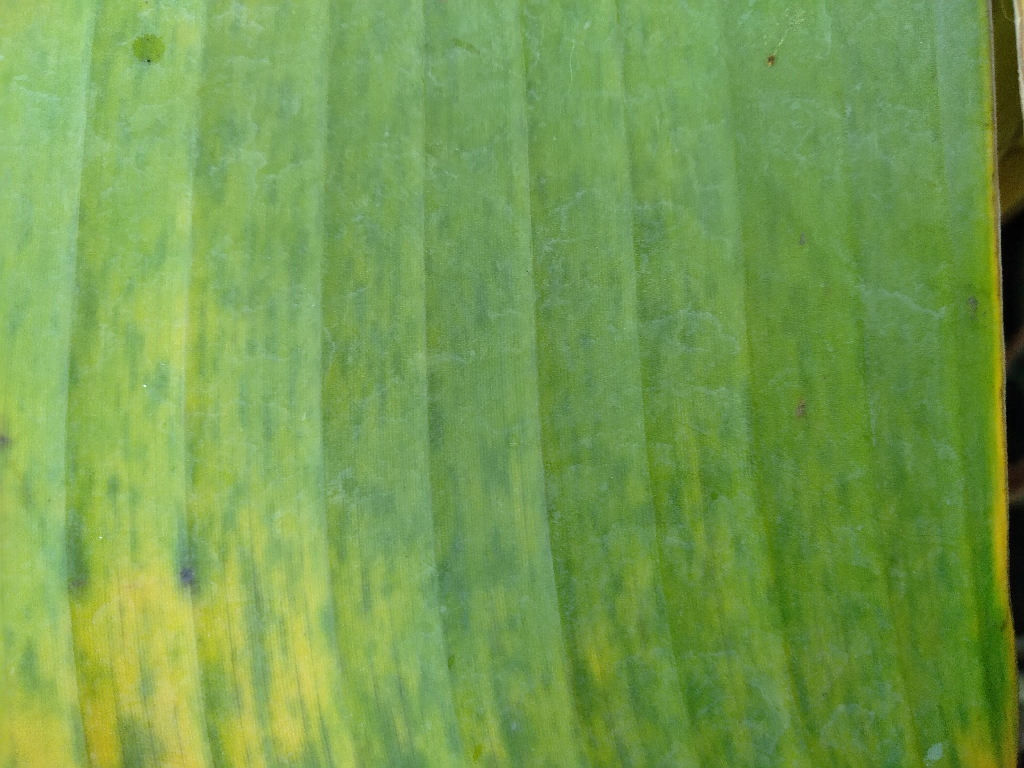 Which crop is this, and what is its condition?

banana, fusarium wilt race 1
